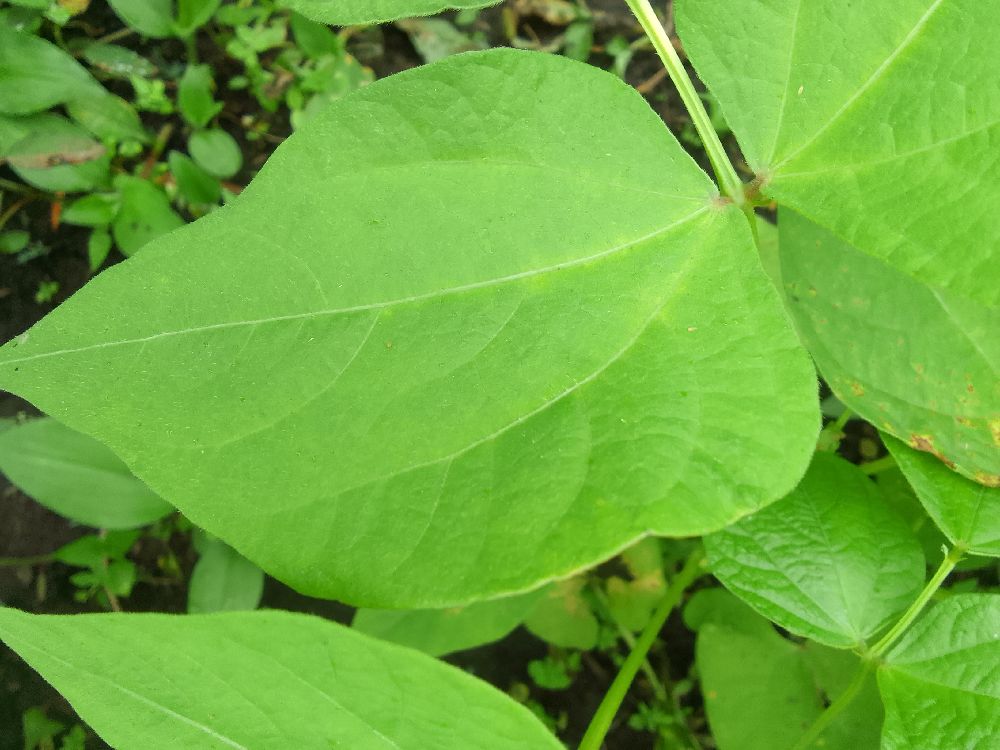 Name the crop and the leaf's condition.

common bean, healthy
